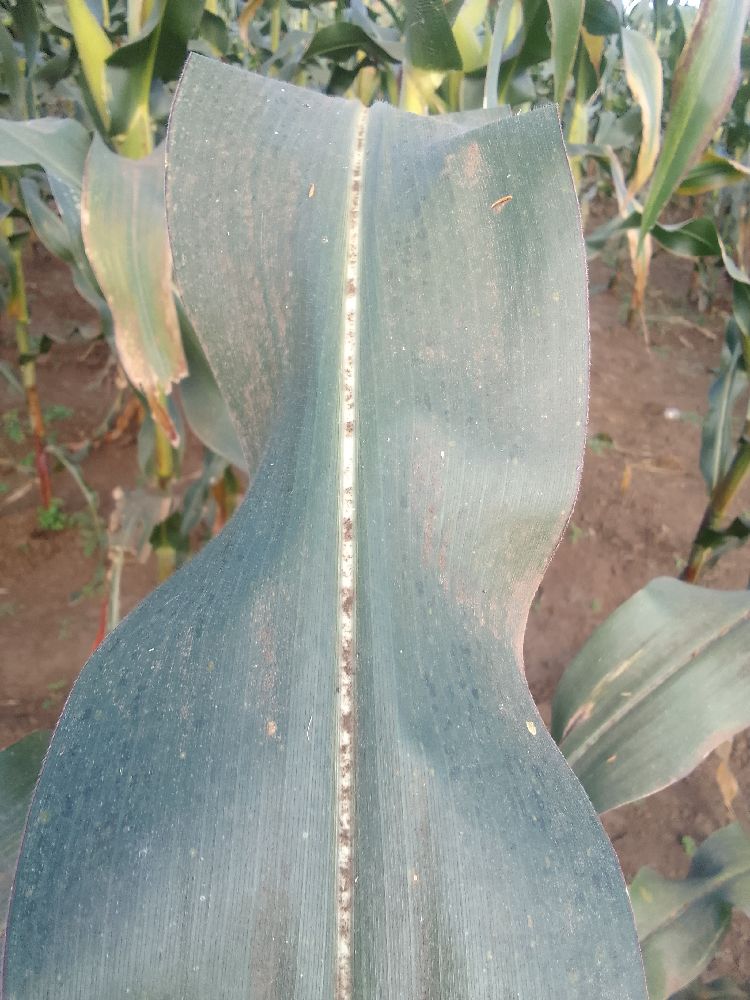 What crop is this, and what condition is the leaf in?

maize, healthy
